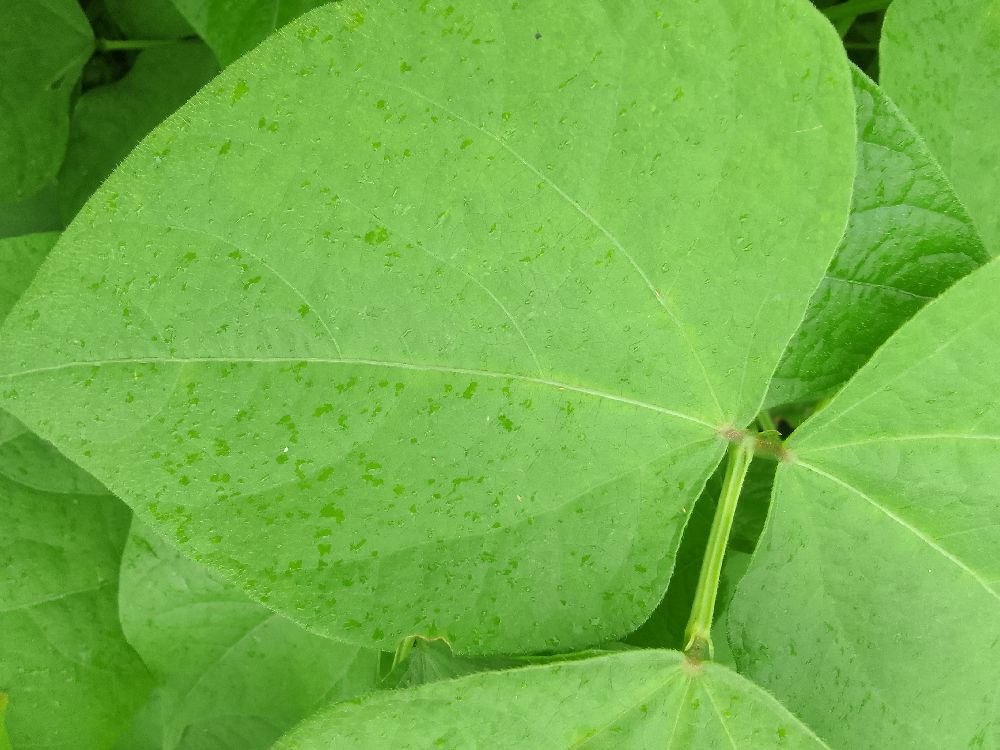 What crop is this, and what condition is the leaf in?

common bean, healthy
